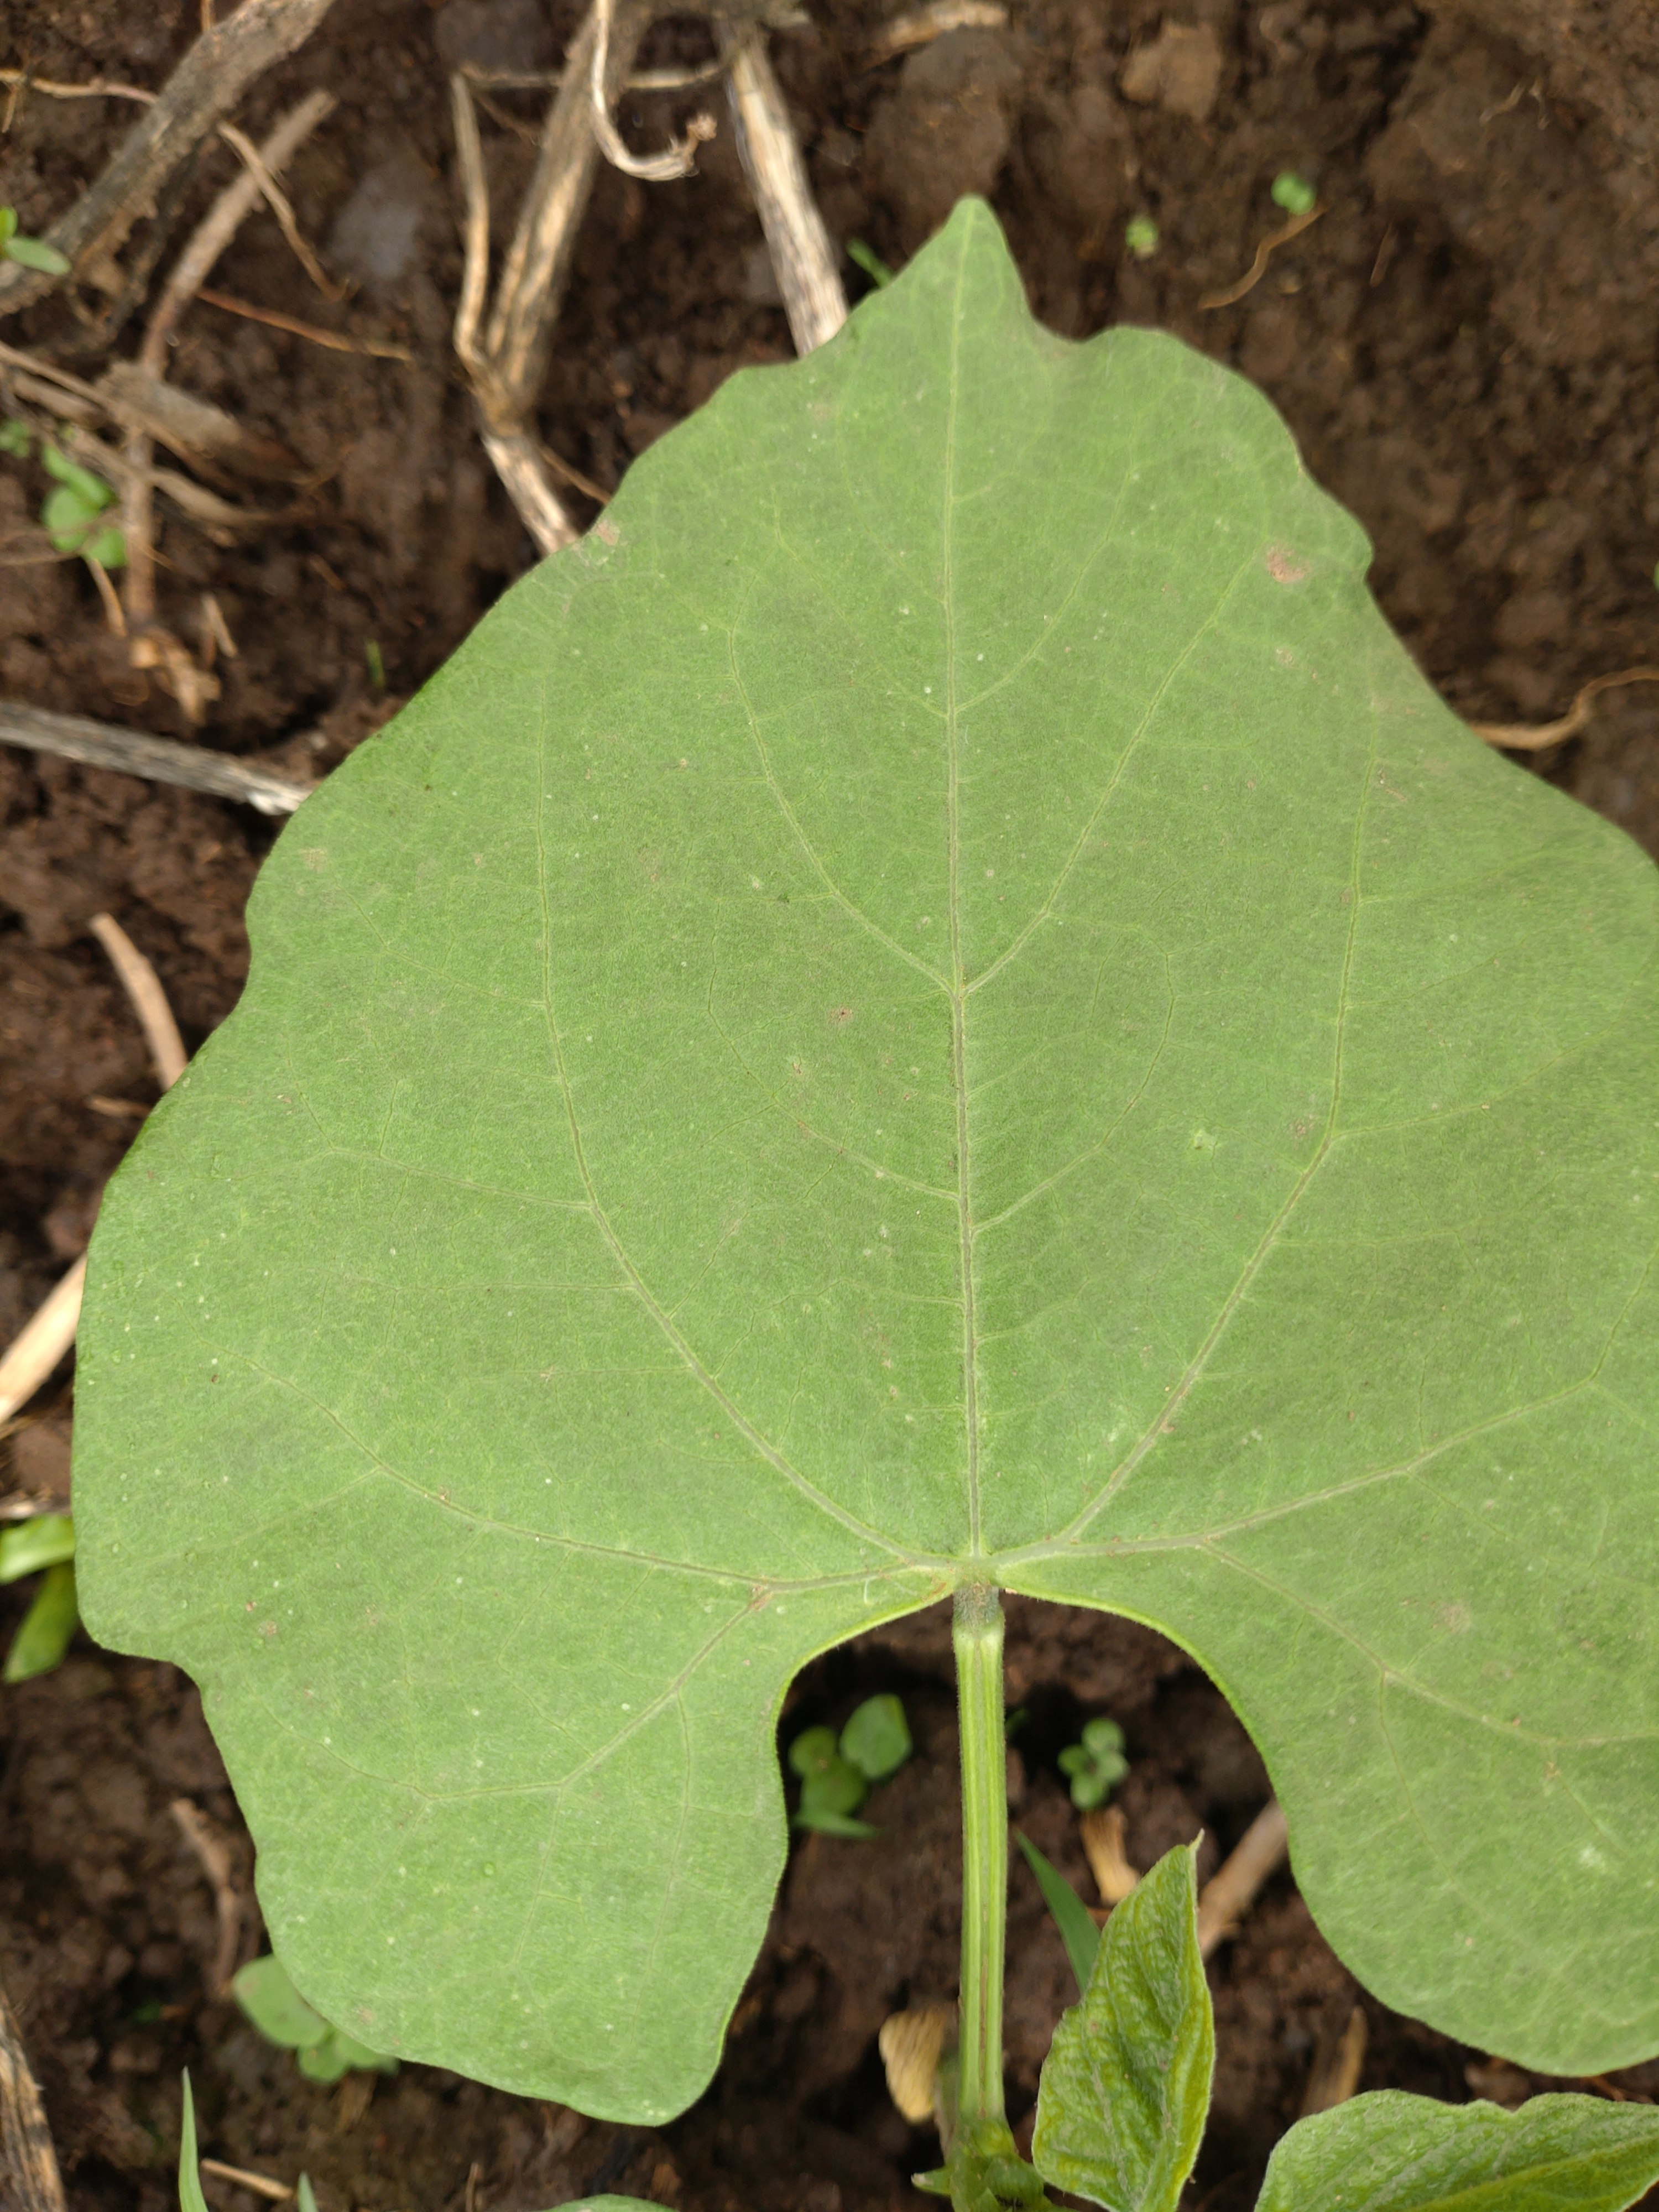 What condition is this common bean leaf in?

healthy
